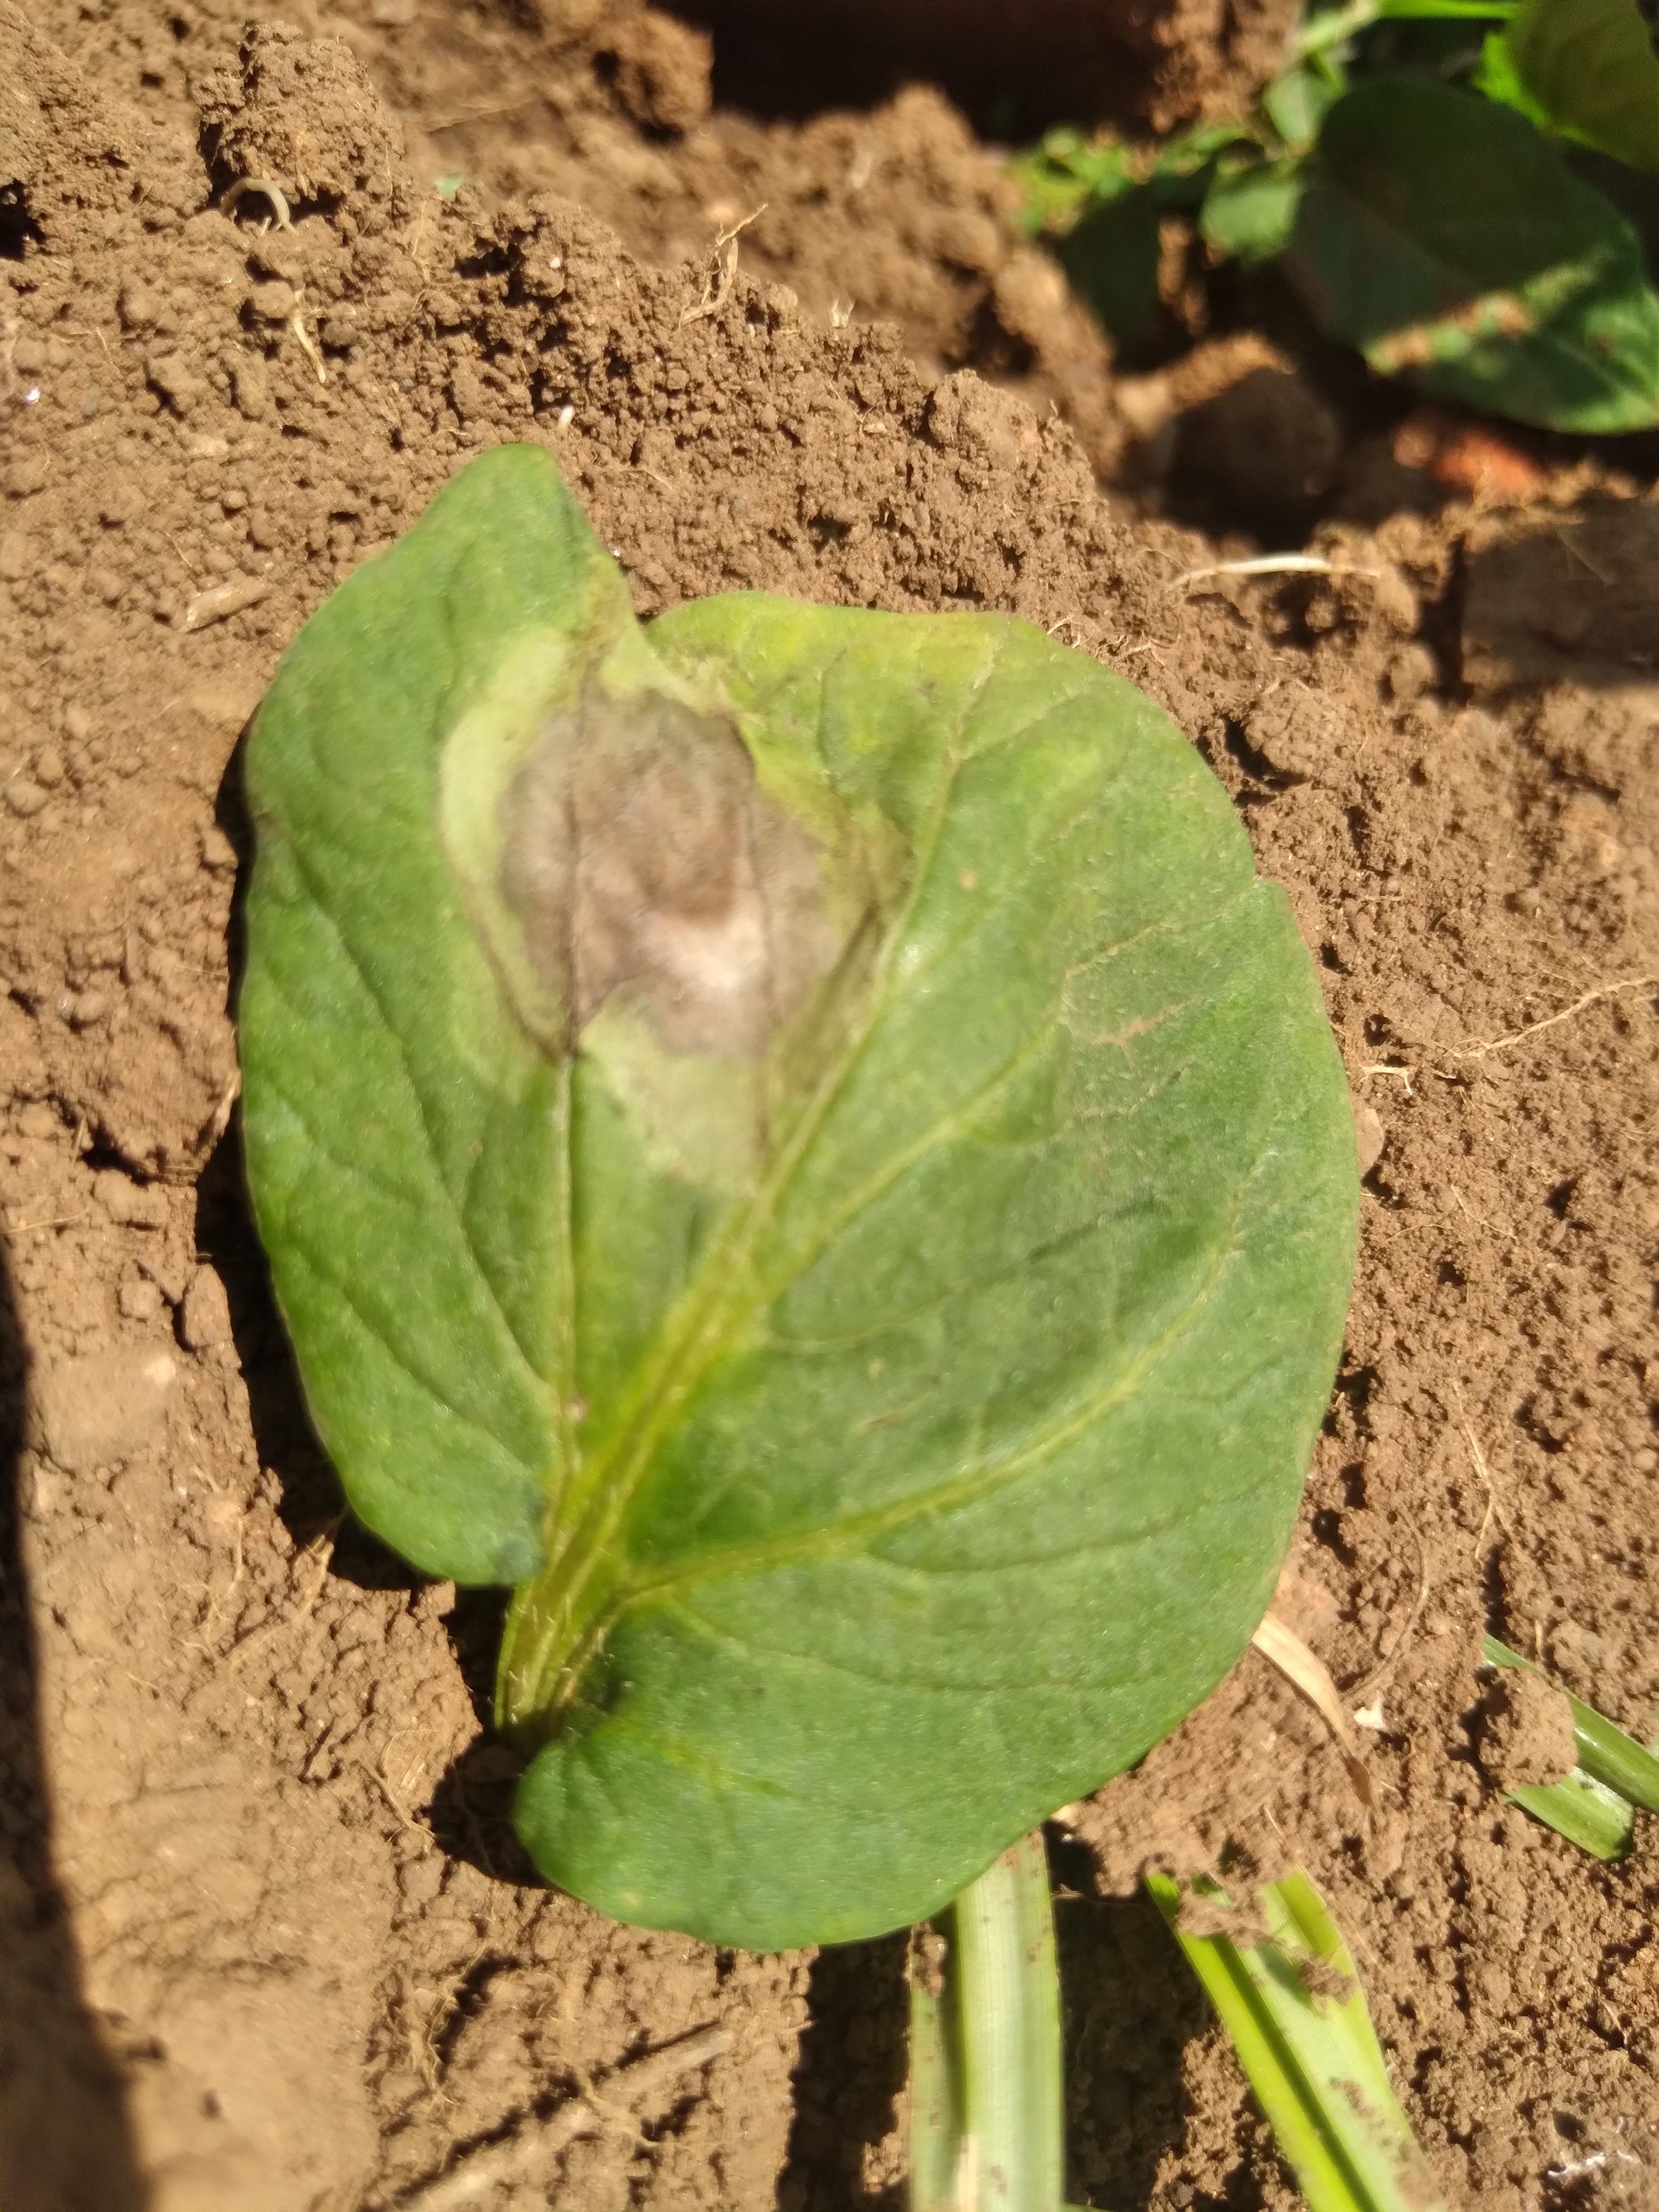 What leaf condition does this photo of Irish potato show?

early blight
